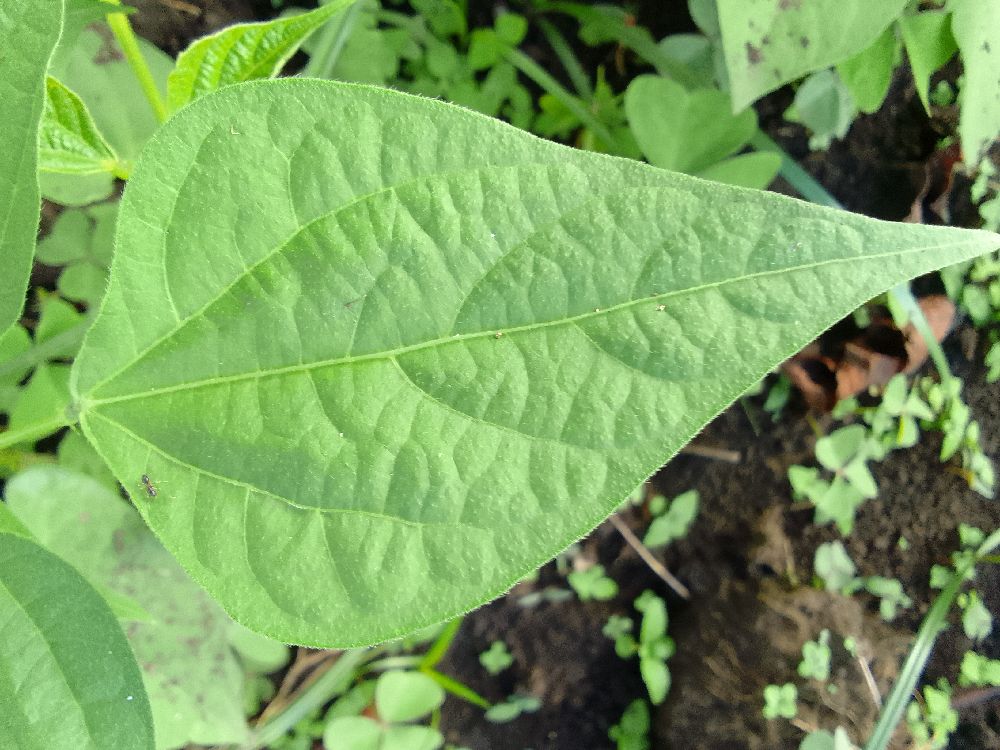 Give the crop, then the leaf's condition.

common bean, healthy
